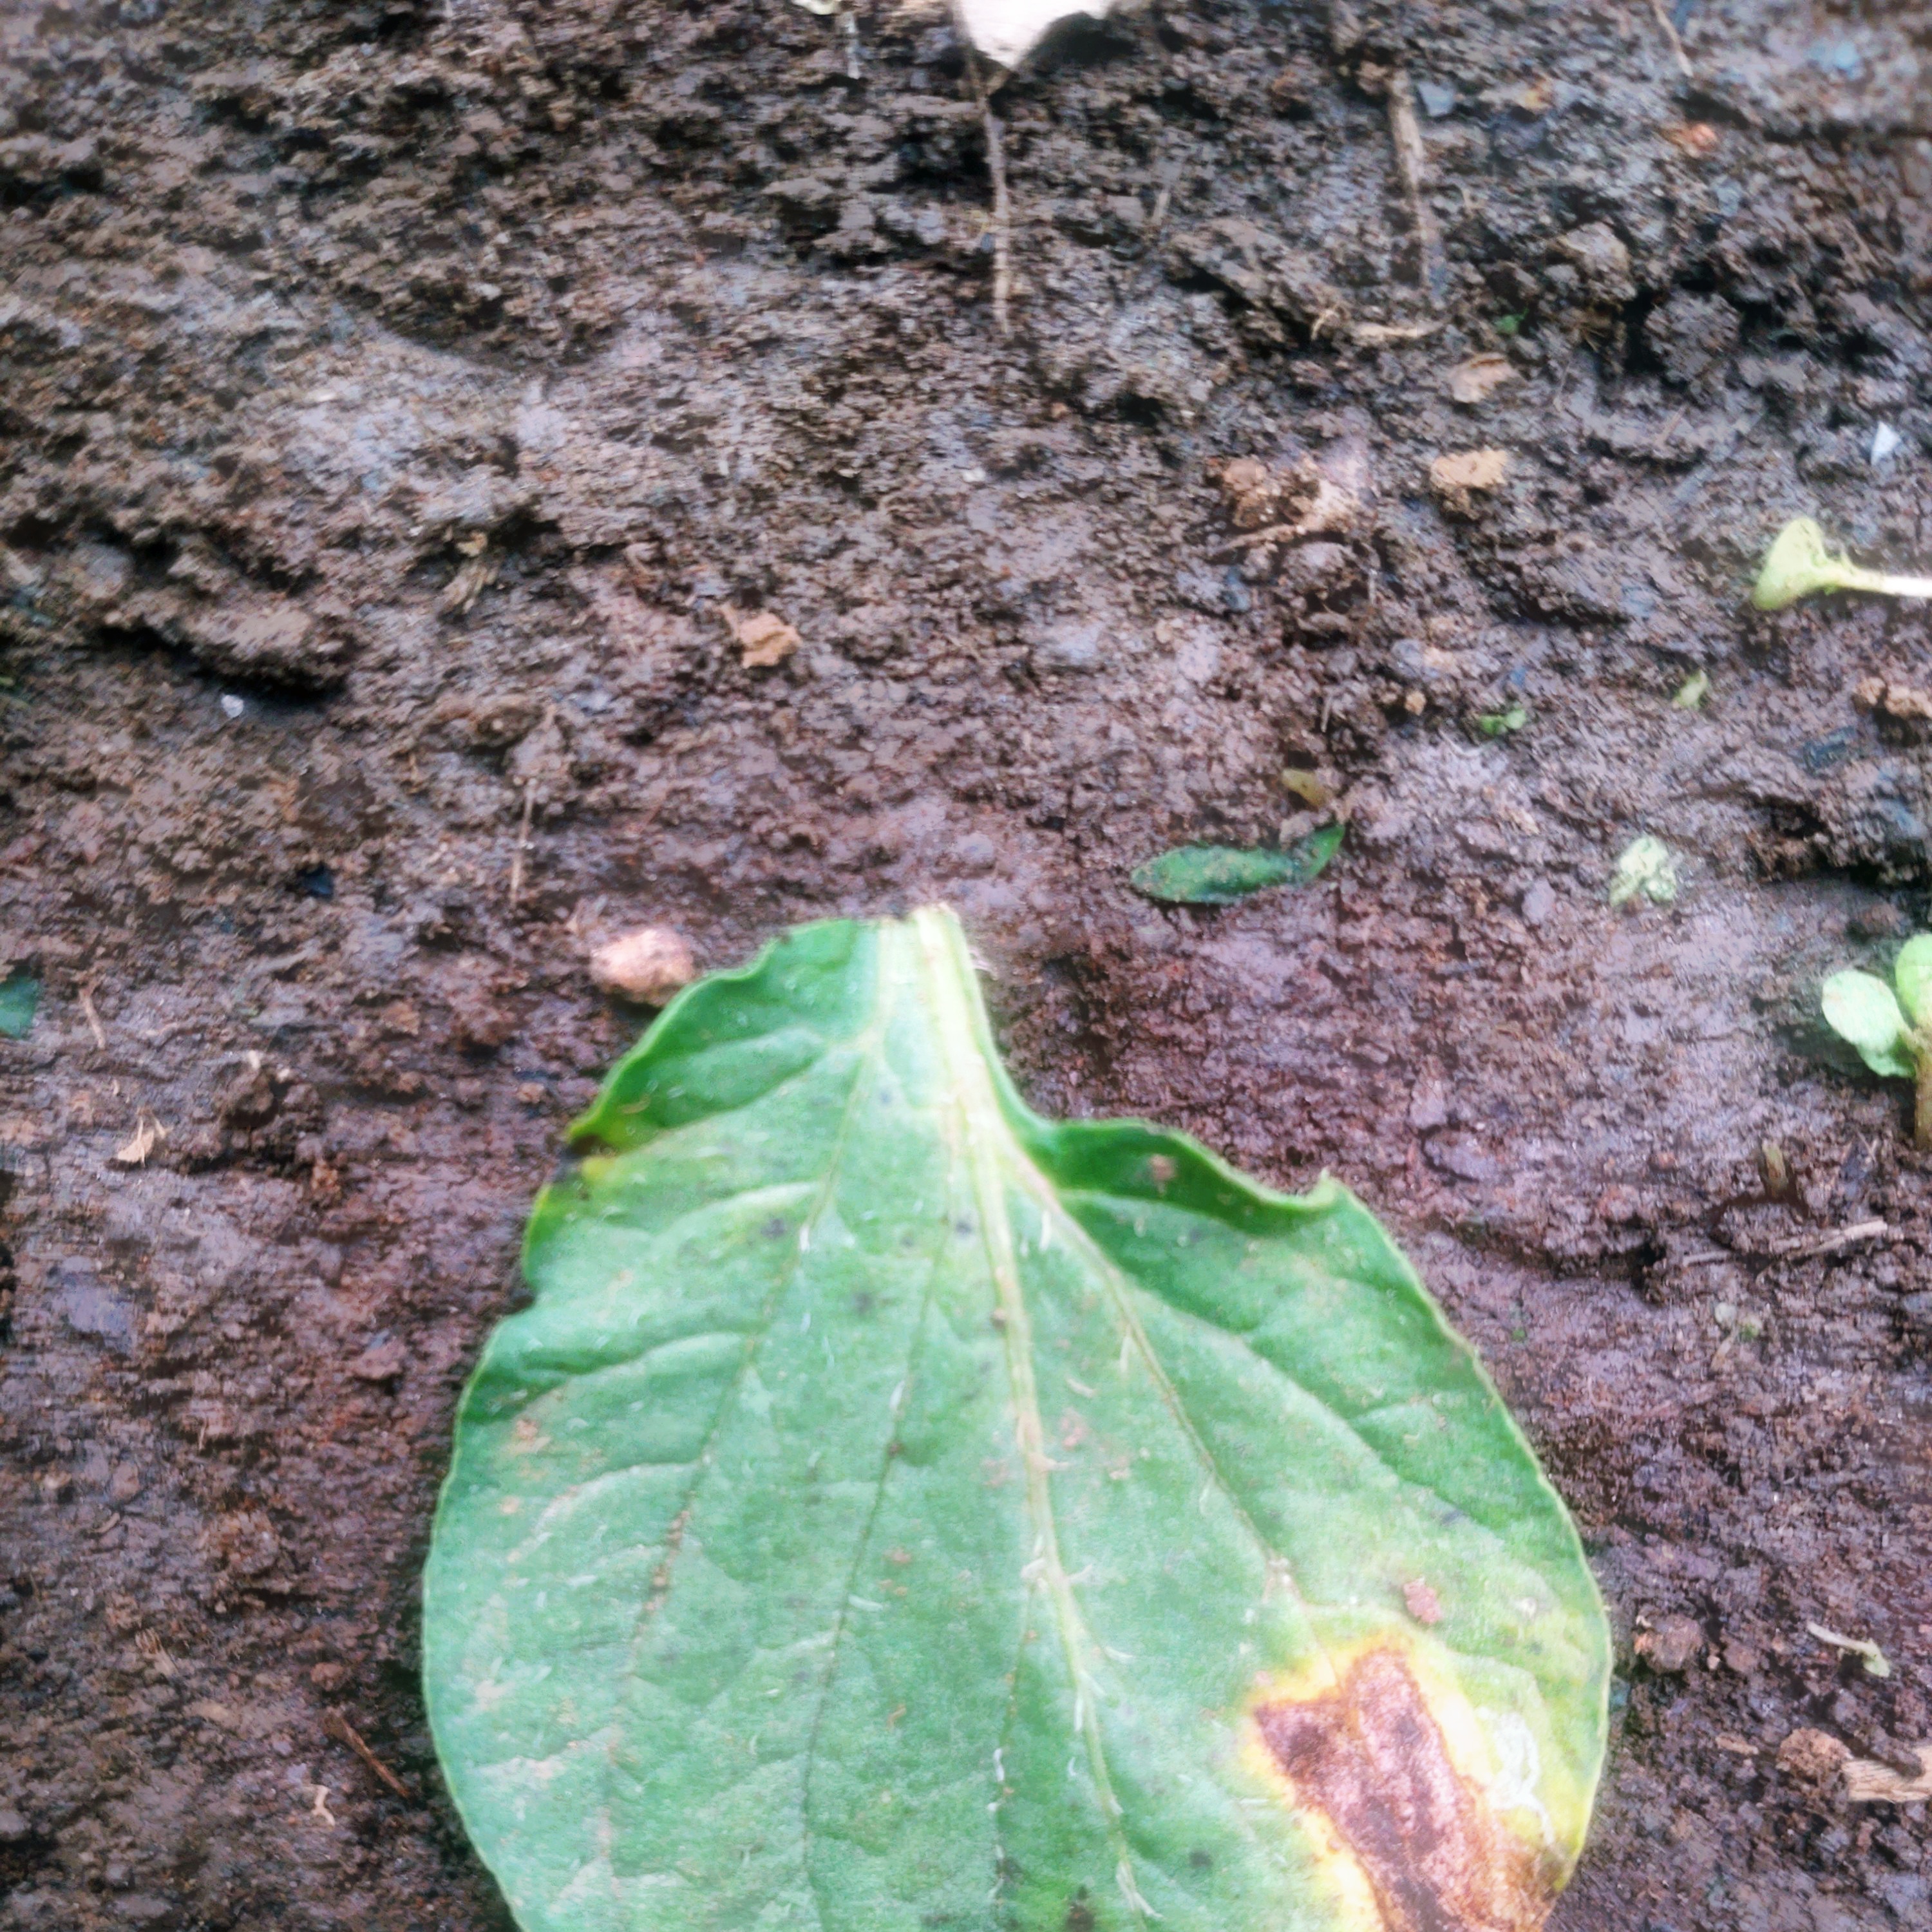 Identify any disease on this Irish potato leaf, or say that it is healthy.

late blight
